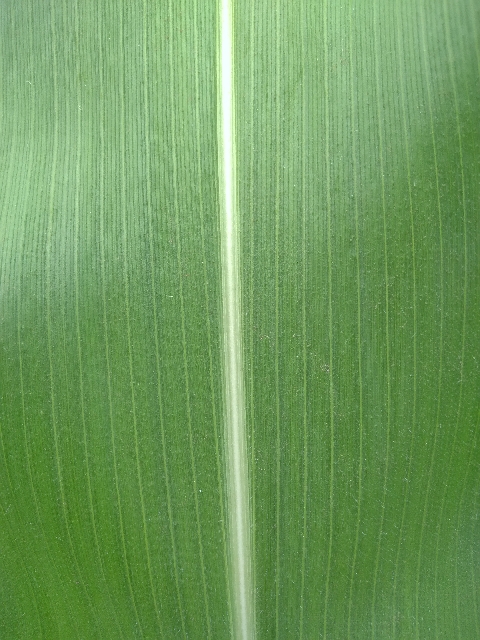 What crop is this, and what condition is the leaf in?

maize, healthy
